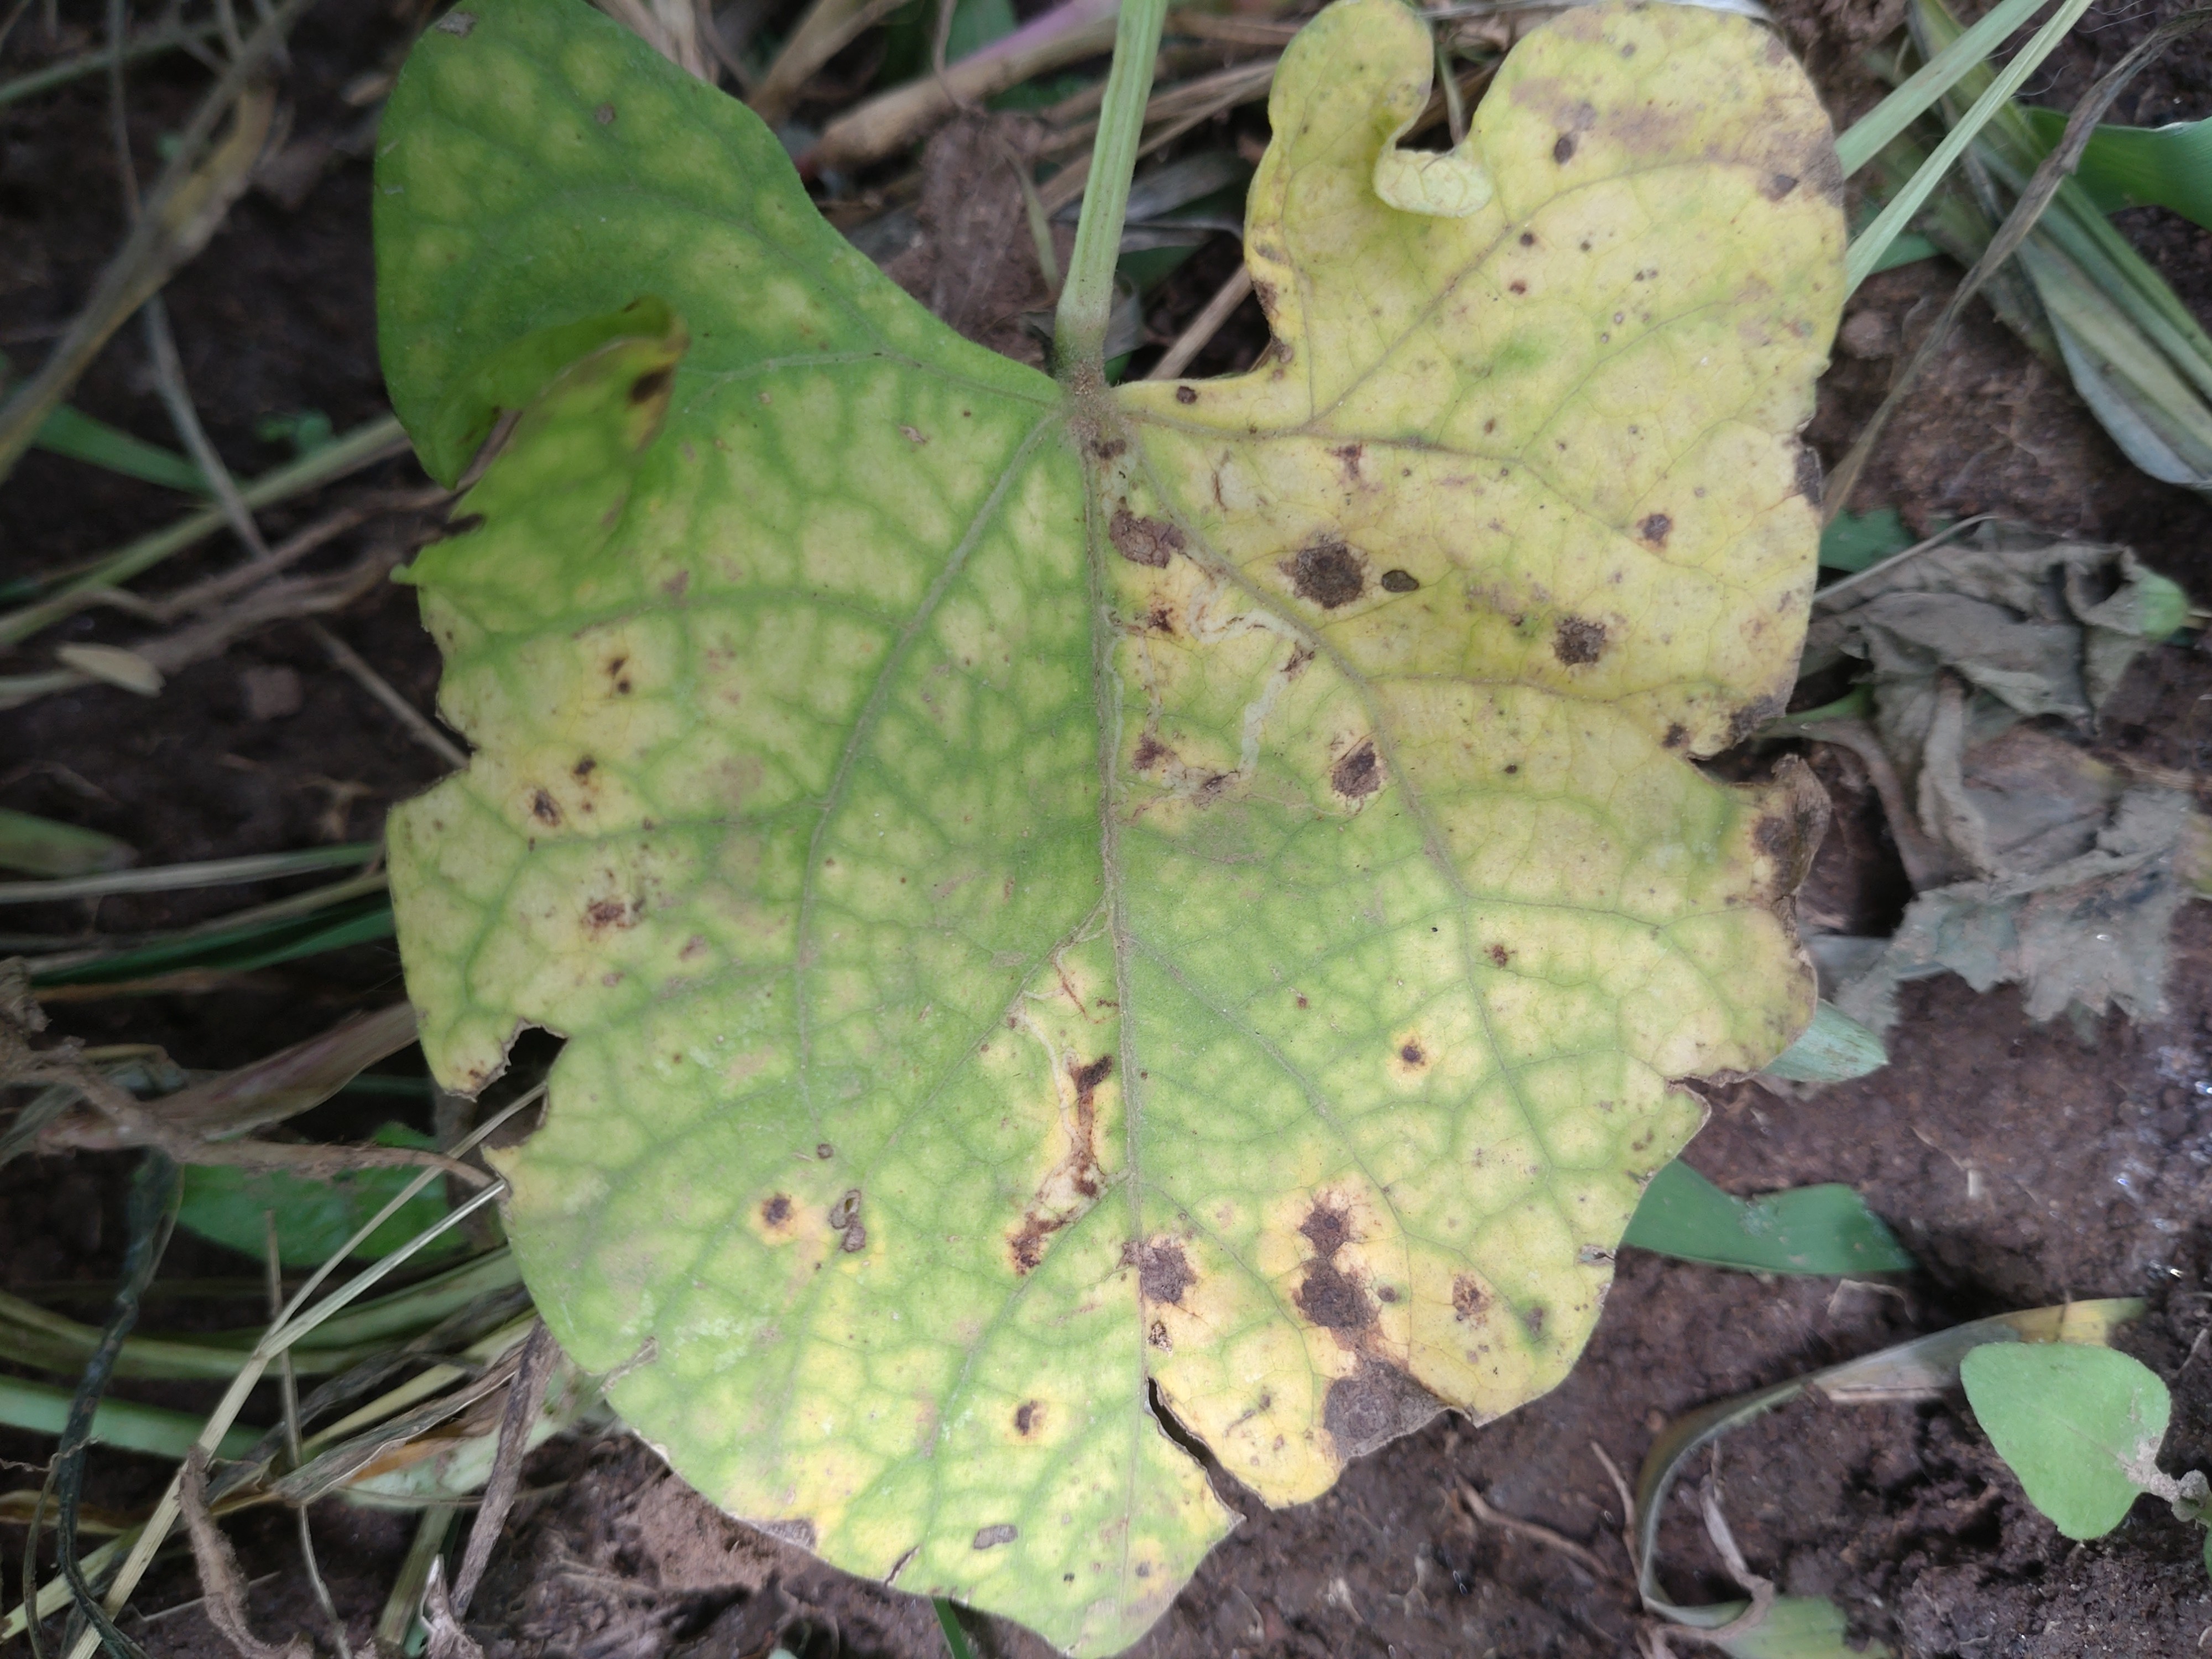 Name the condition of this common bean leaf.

rust
